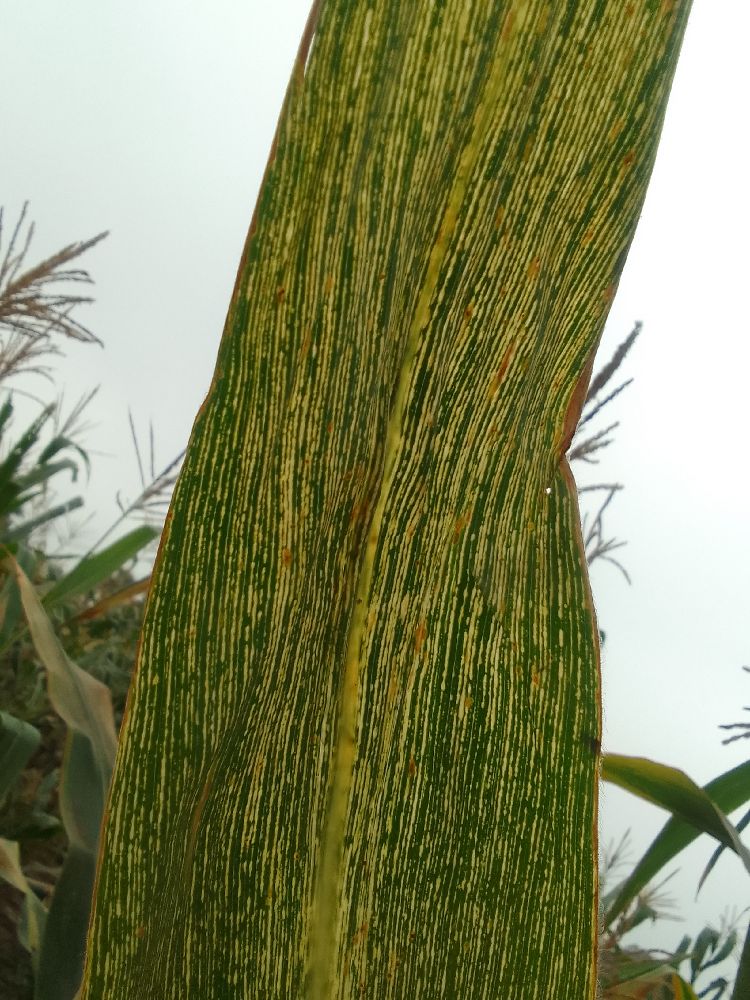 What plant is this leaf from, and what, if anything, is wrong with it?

maize, maize streak virus
